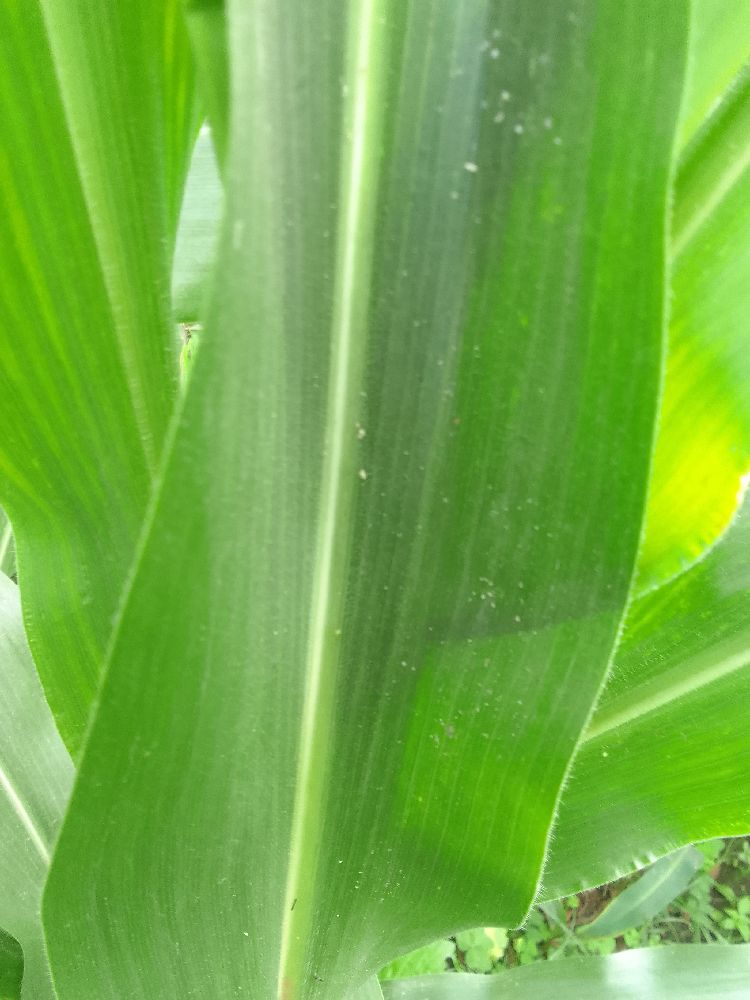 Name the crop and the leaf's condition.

maize, healthy
